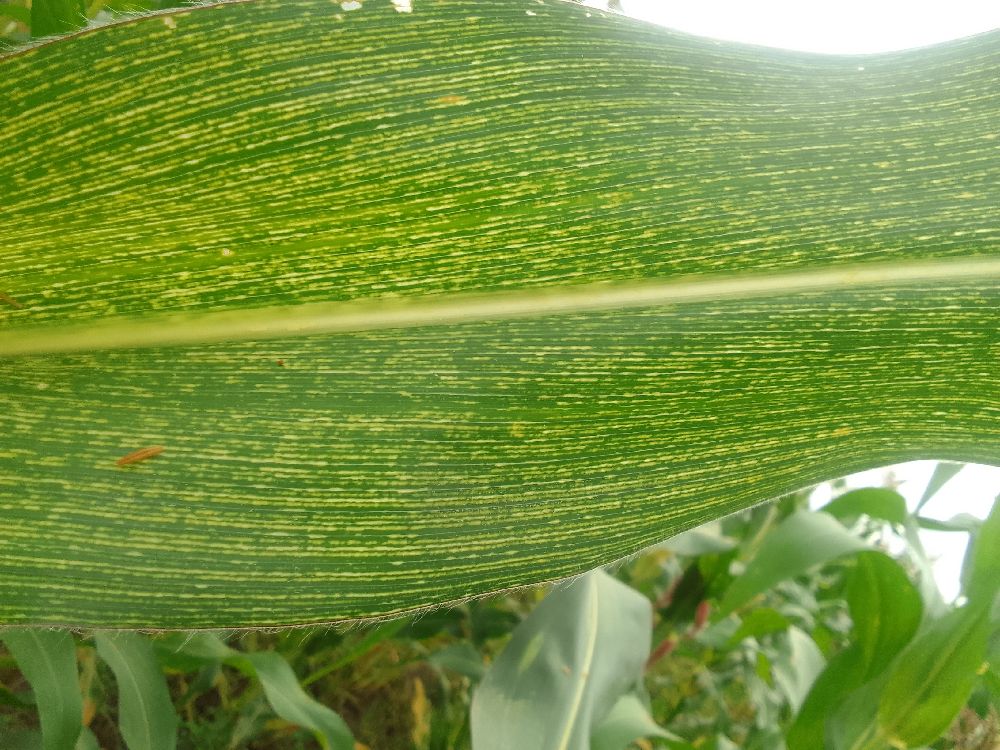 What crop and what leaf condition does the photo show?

maize, maize streak virus
